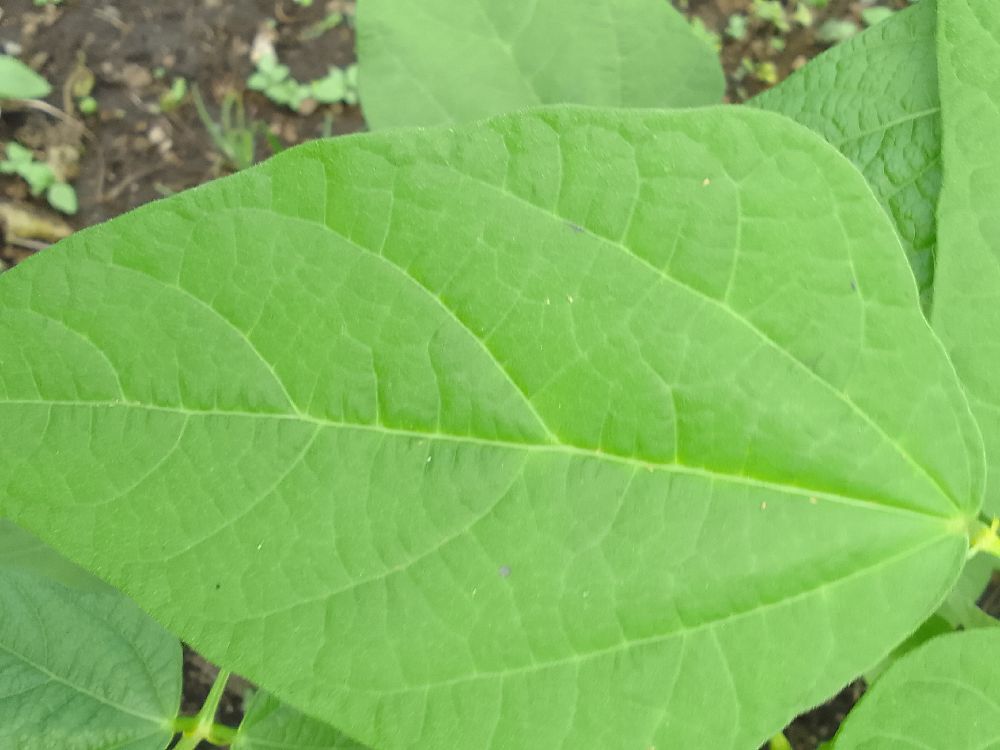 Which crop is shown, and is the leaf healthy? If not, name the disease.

common bean, healthy
